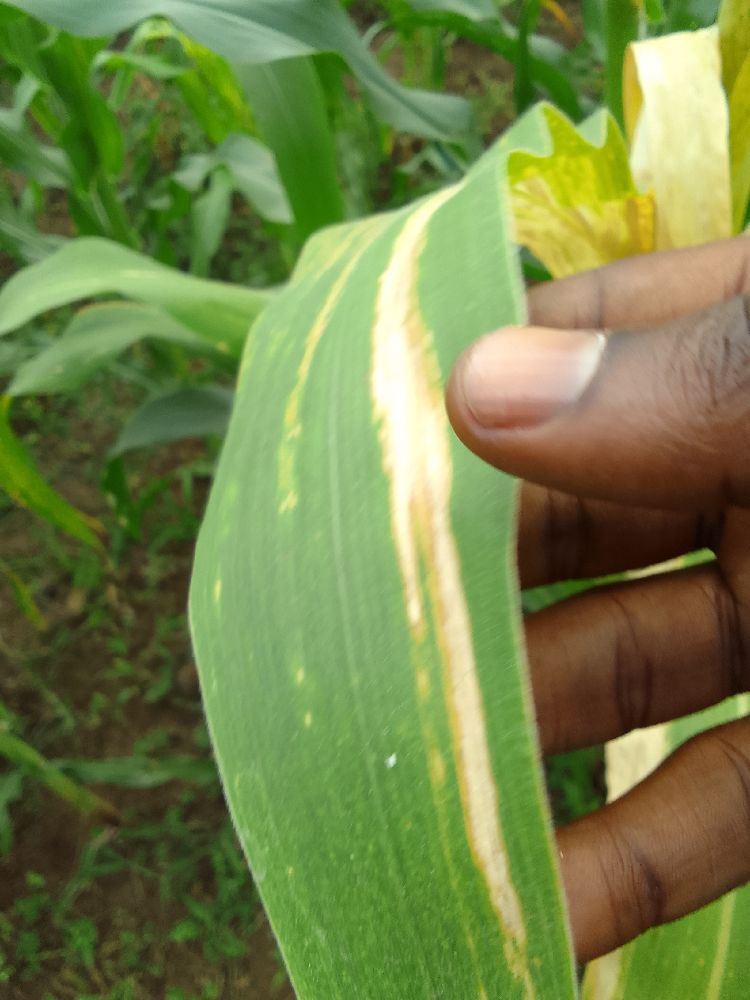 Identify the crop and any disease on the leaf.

maize, maize lethal necrosis
